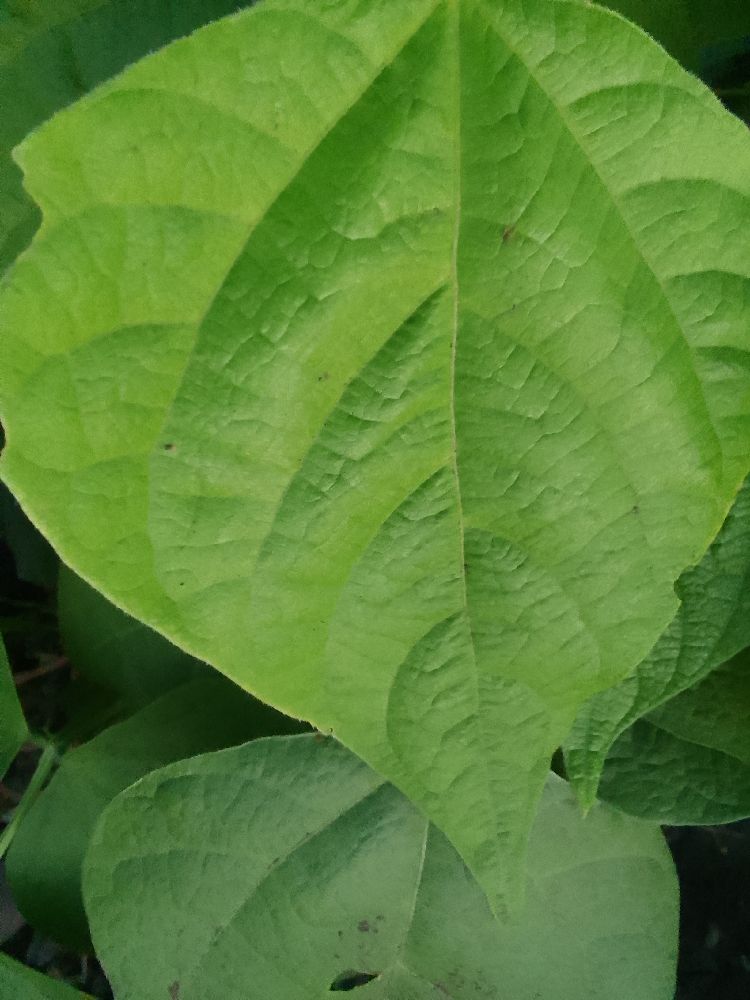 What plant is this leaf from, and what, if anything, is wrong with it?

common bean, healthy
